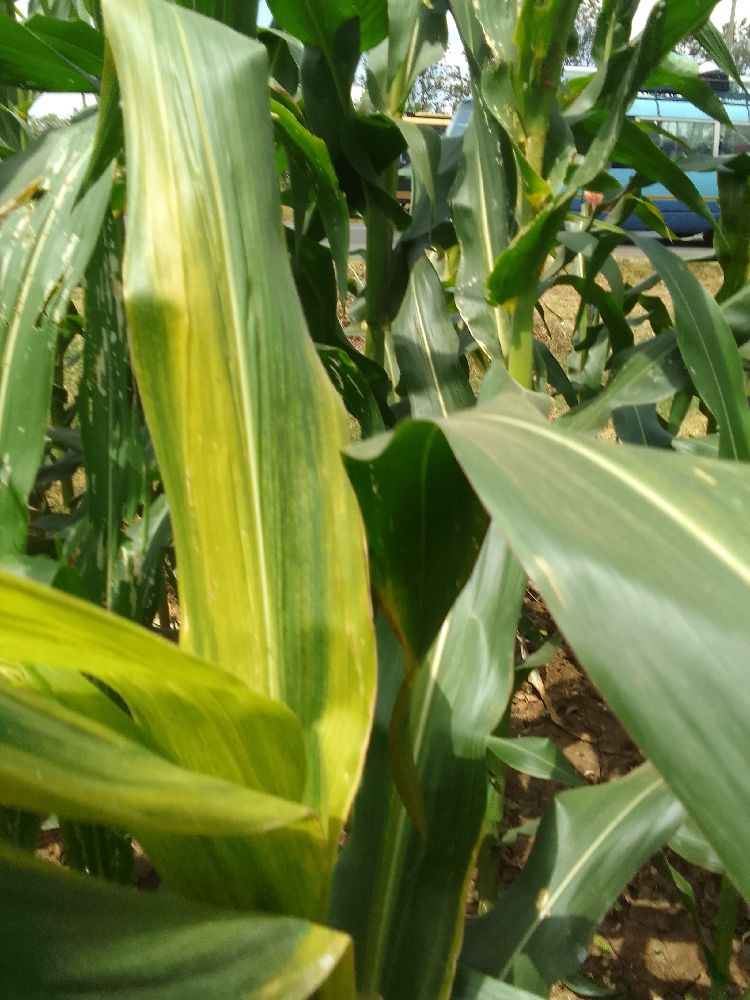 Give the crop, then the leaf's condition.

maize, maize lethal necrosis
